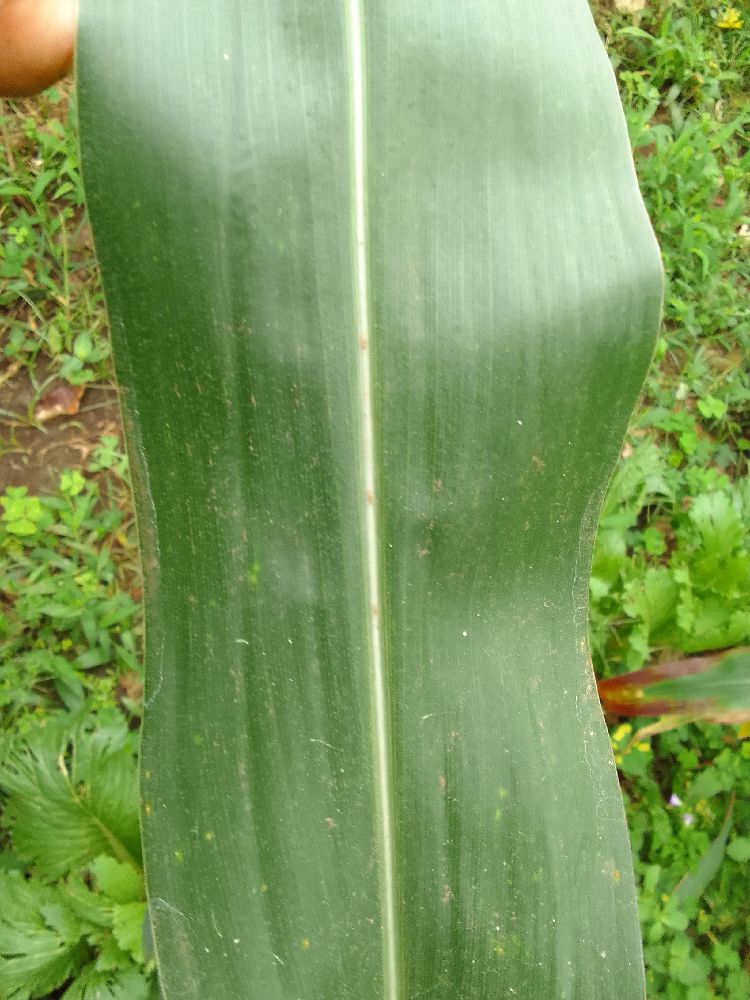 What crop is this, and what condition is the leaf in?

maize, healthy
